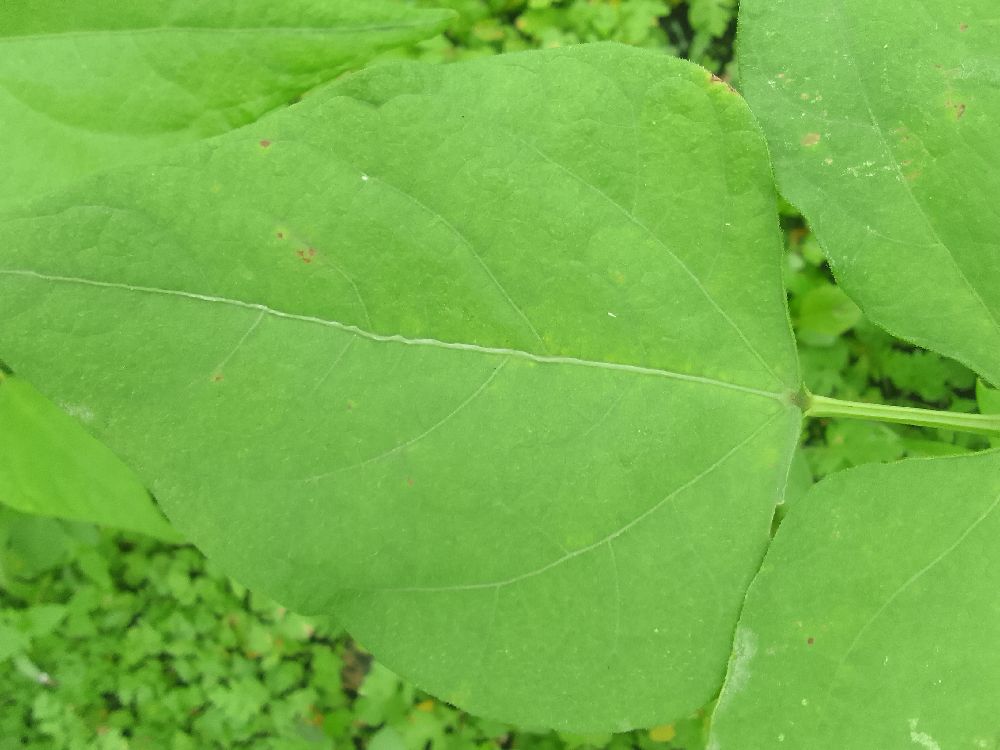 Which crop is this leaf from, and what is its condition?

common bean, healthy
